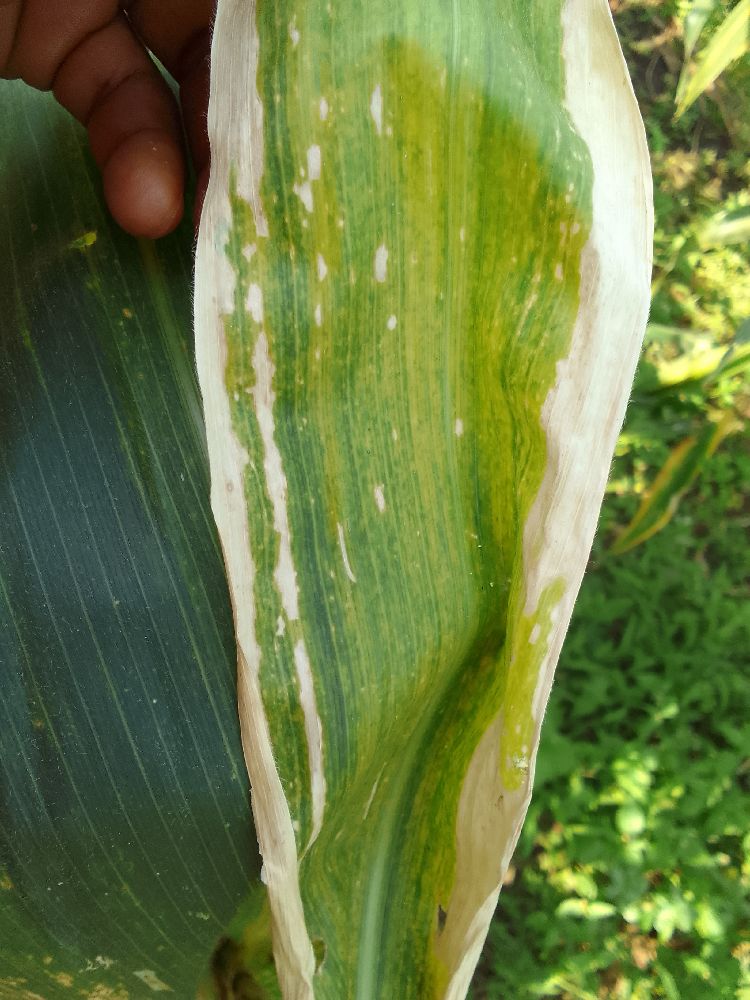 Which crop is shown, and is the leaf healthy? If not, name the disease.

maize, maize lethal necrosis
